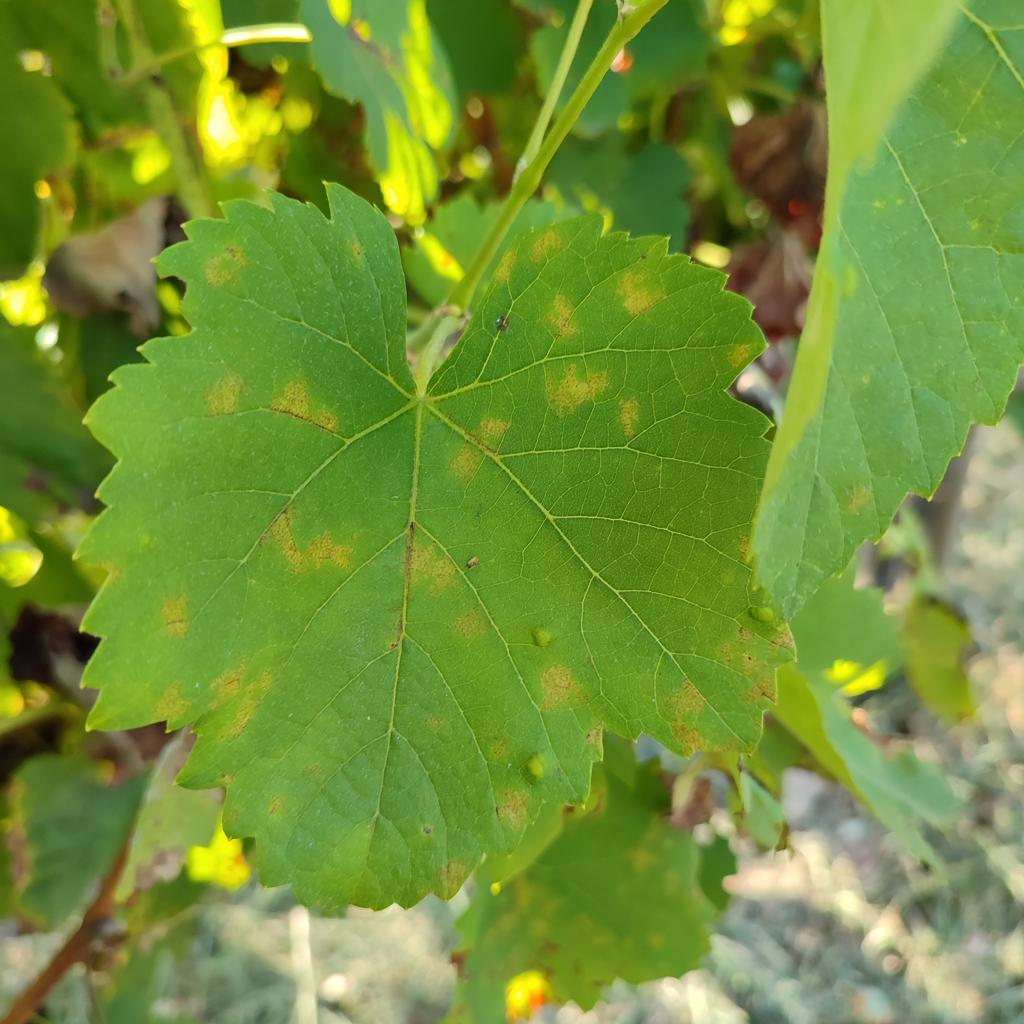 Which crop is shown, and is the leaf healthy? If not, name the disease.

grapevine, downy mildew
